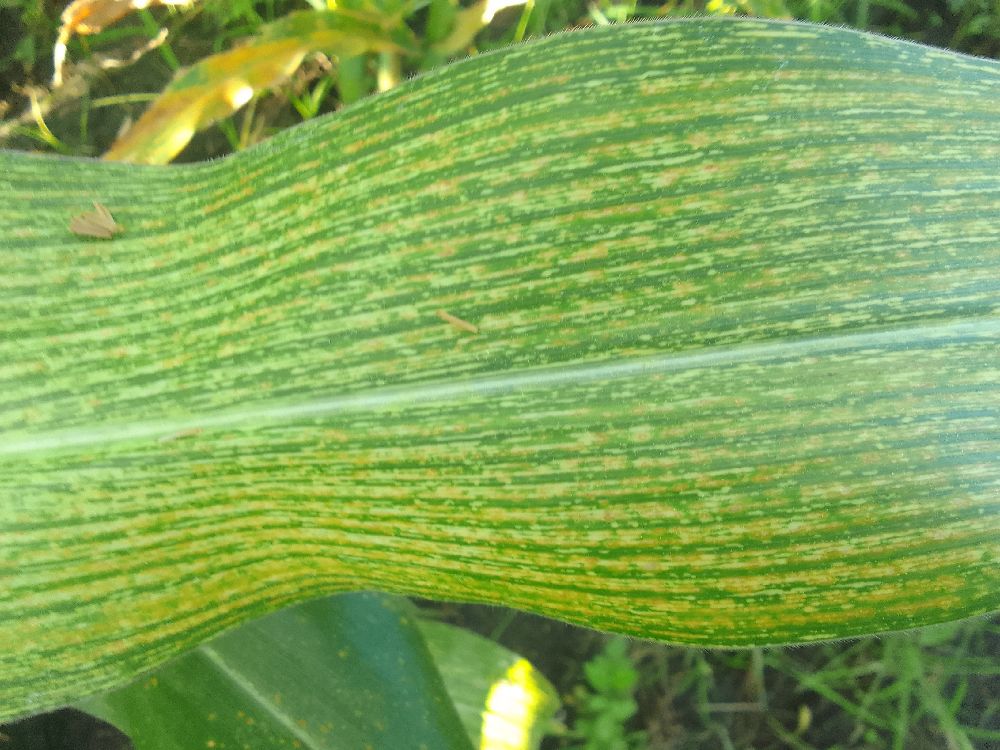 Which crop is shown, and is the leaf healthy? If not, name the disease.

maize, maize streak virus
